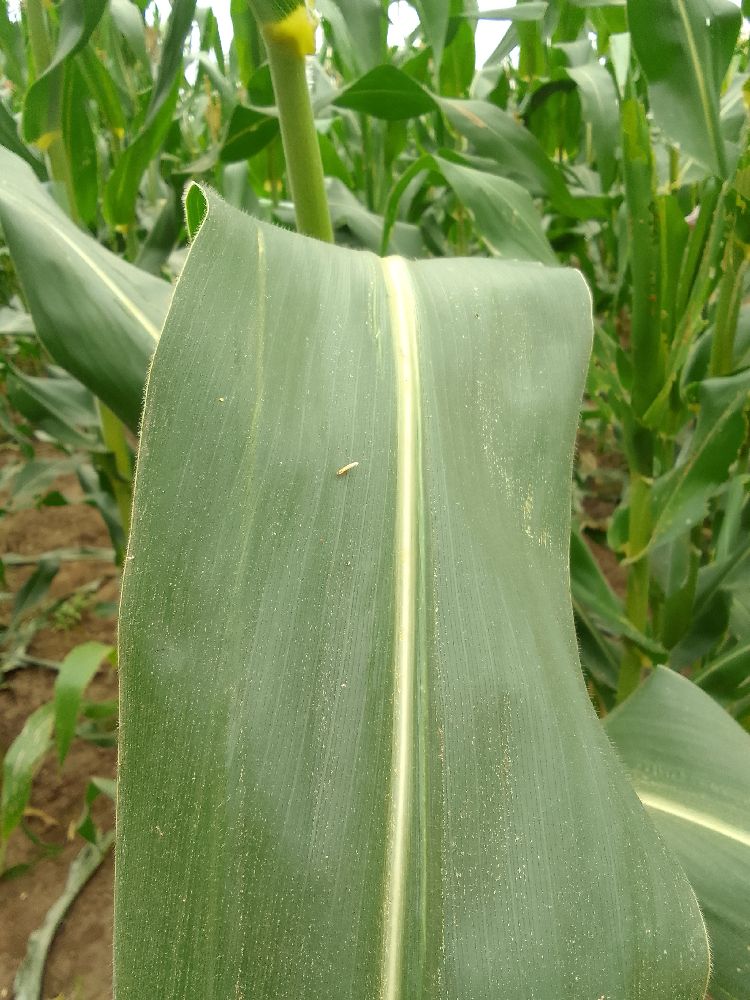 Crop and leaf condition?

maize, healthy
